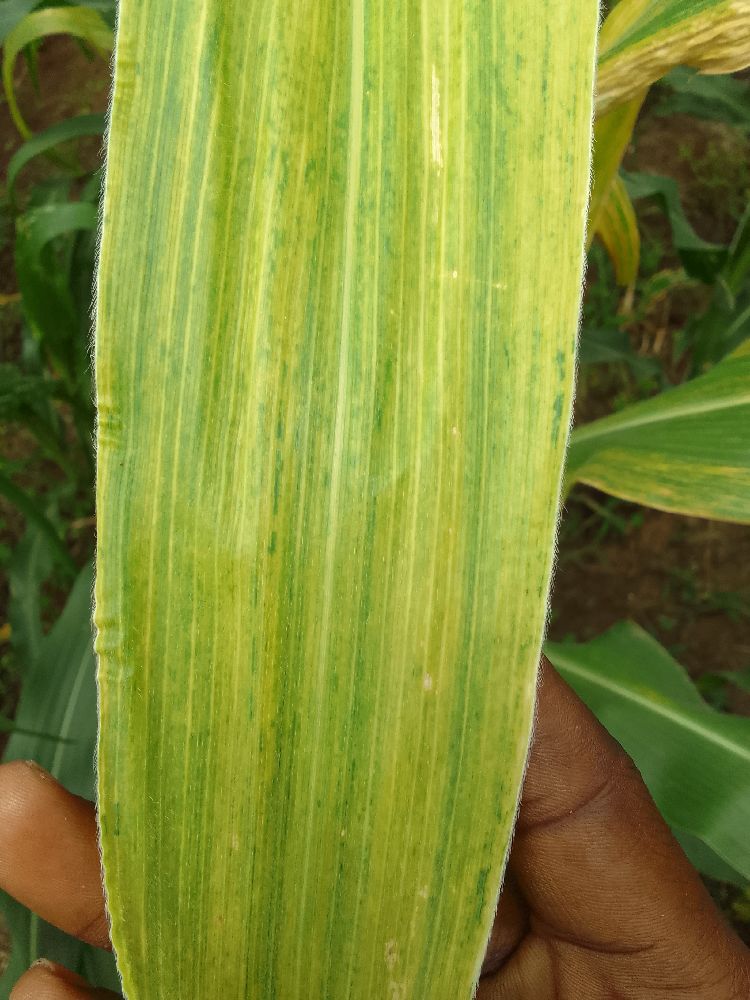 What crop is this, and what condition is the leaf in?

maize, maize lethal necrosis
